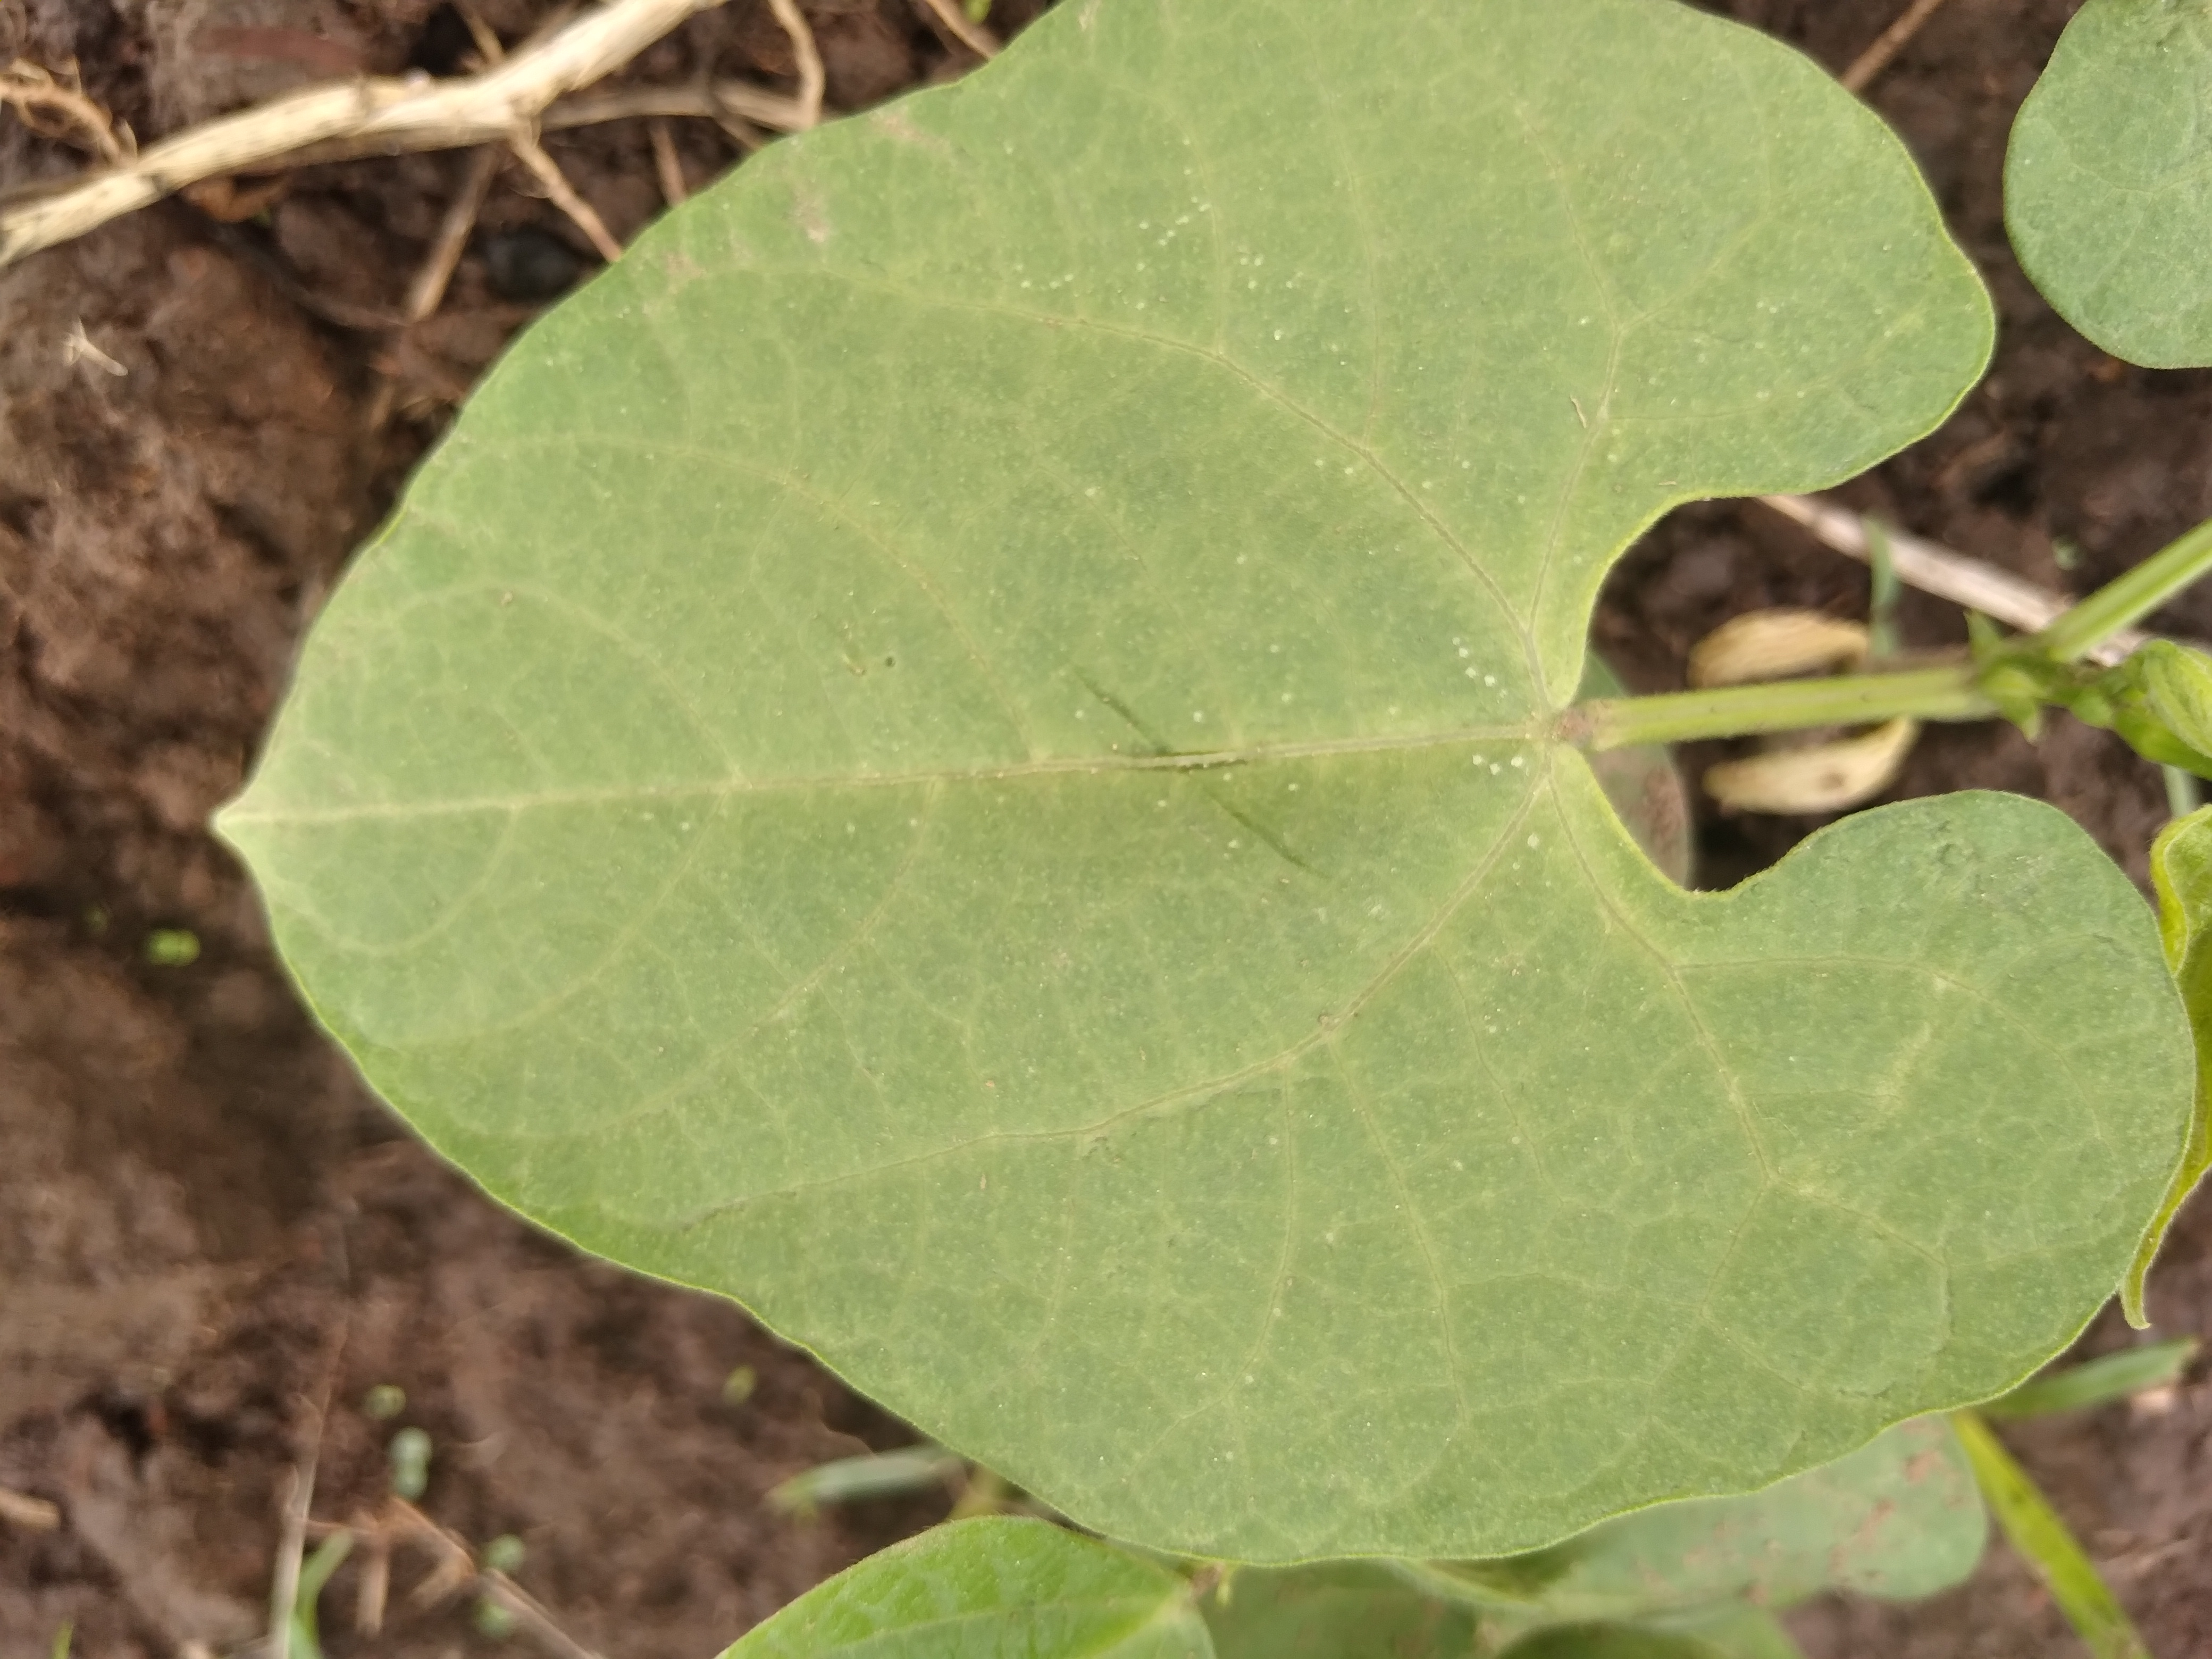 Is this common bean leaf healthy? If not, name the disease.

healthy
